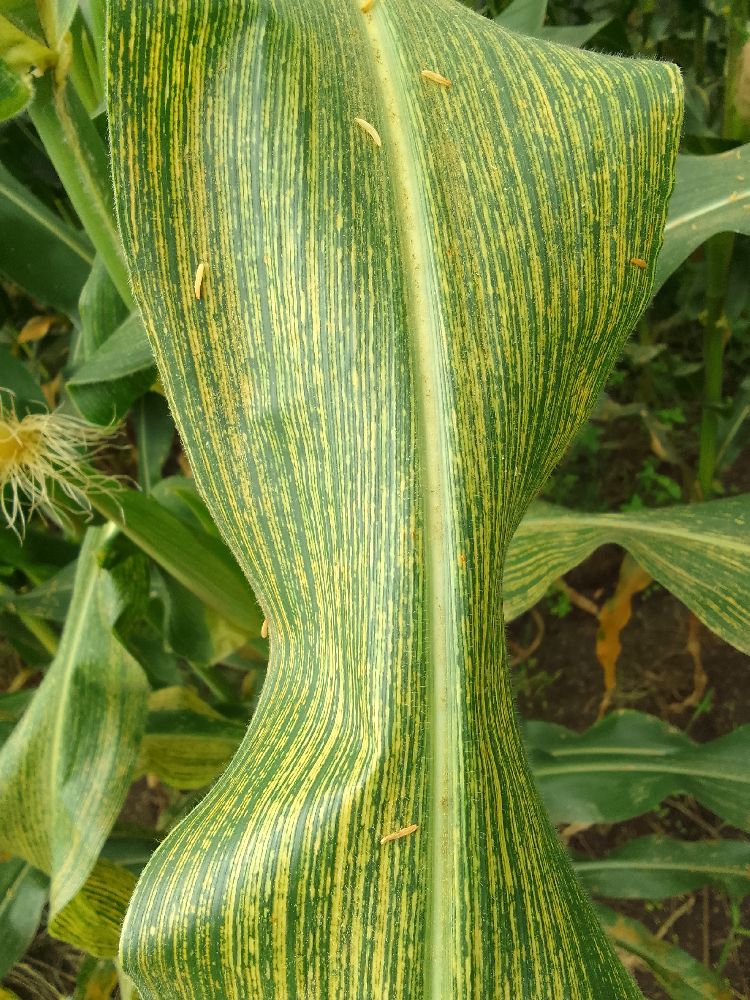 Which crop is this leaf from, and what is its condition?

maize, maize streak virus
